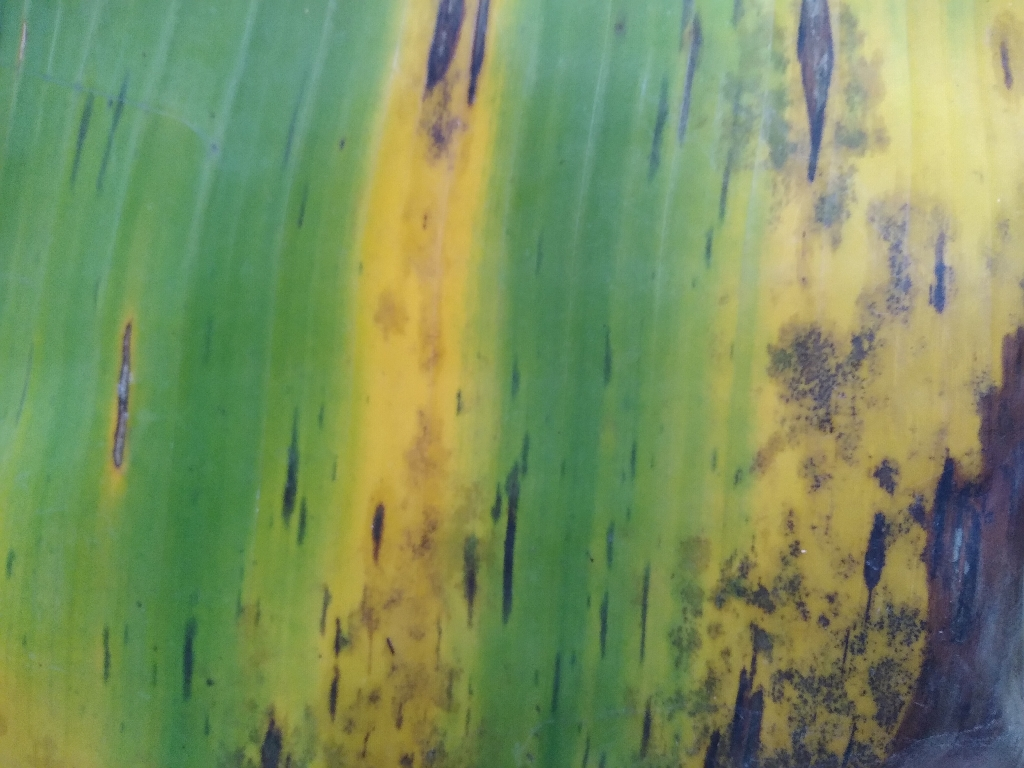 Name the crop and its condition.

banana, black sigatoka
